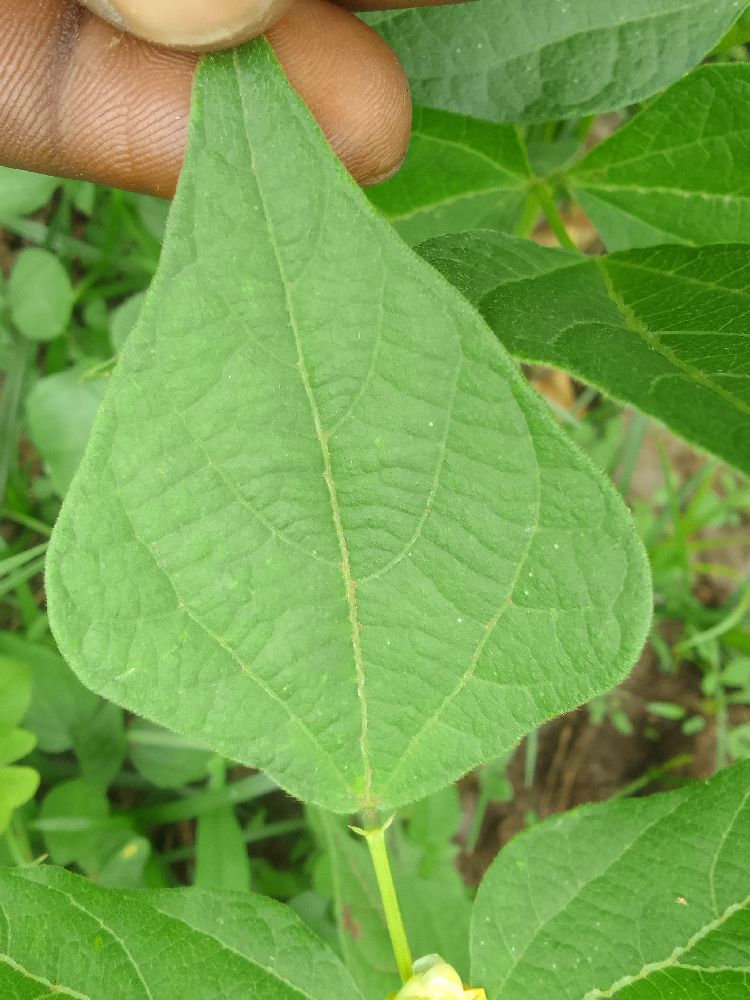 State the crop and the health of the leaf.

common bean, healthy
